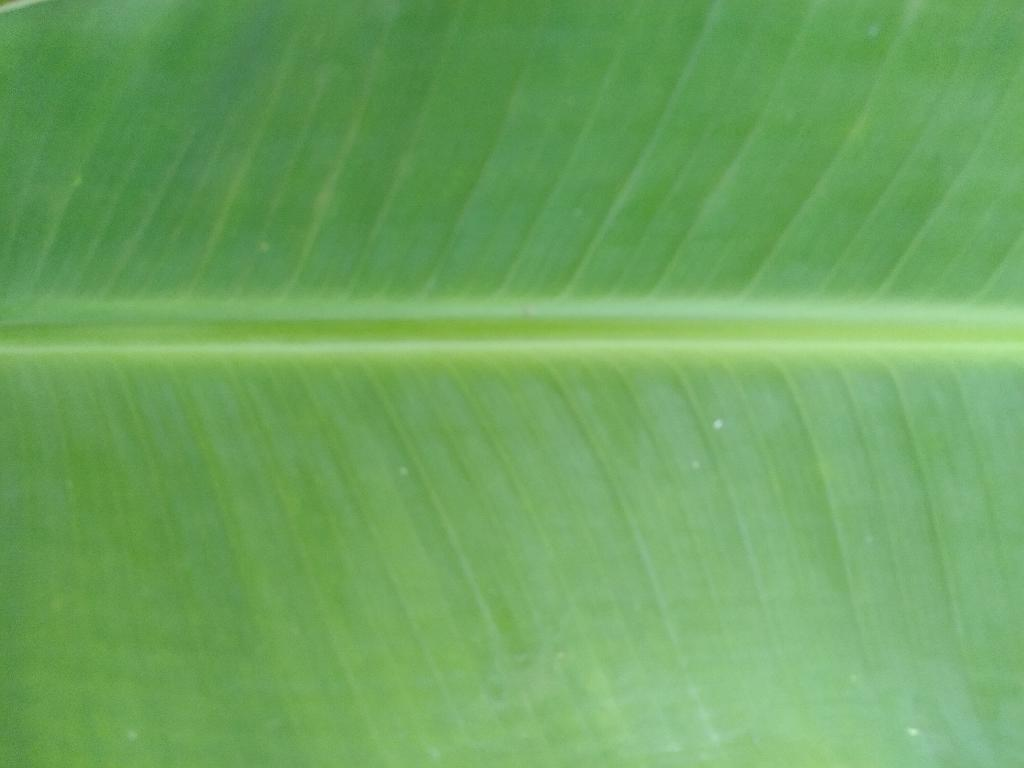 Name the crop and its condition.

banana, healthy
